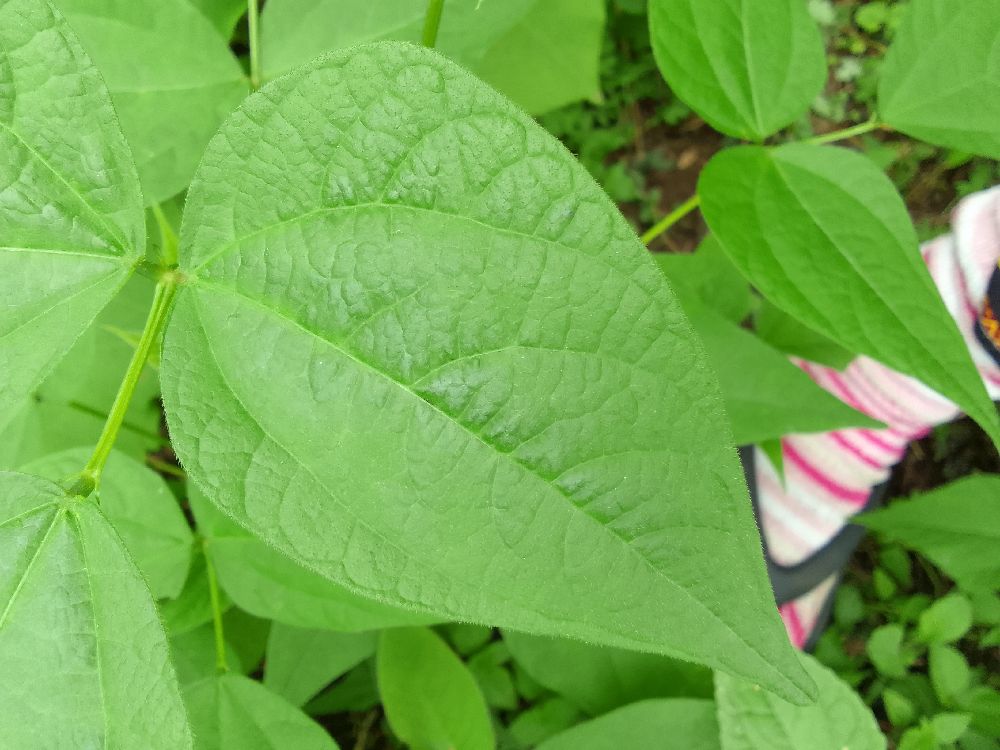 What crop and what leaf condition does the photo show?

common bean, healthy
